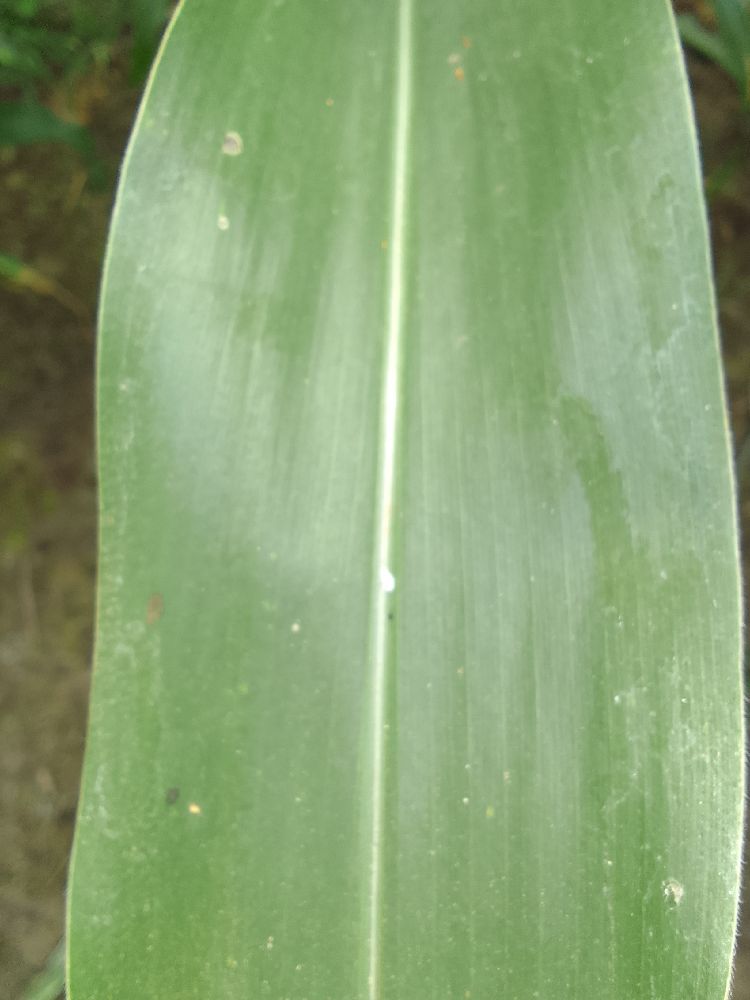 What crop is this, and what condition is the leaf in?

maize, healthy
